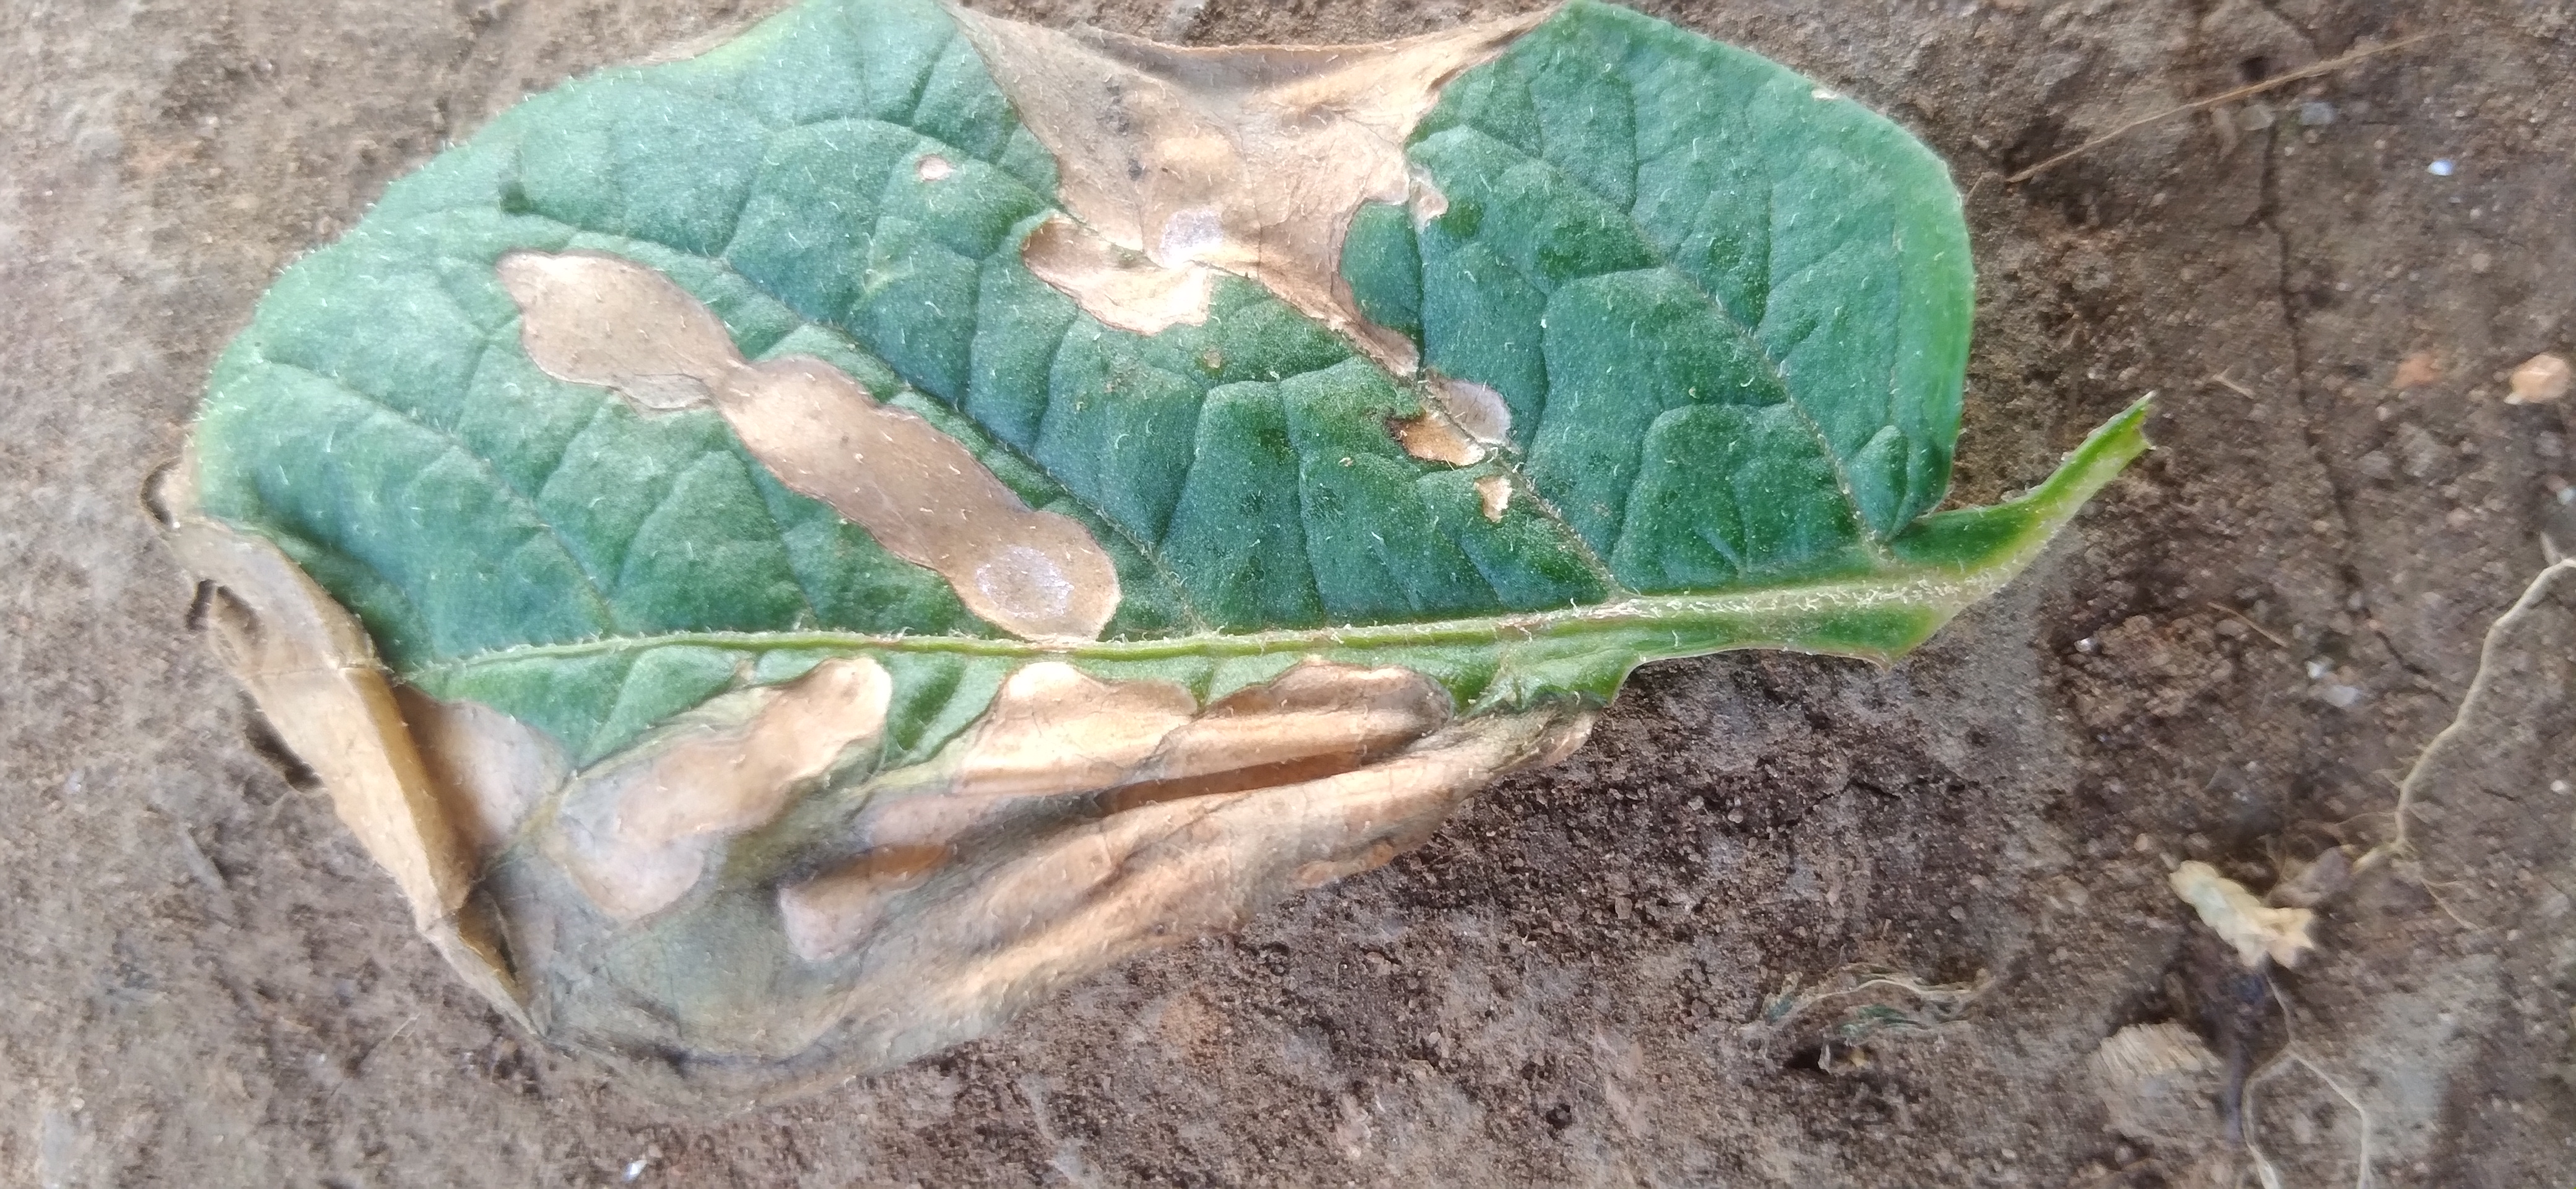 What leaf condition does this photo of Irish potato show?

early blight
